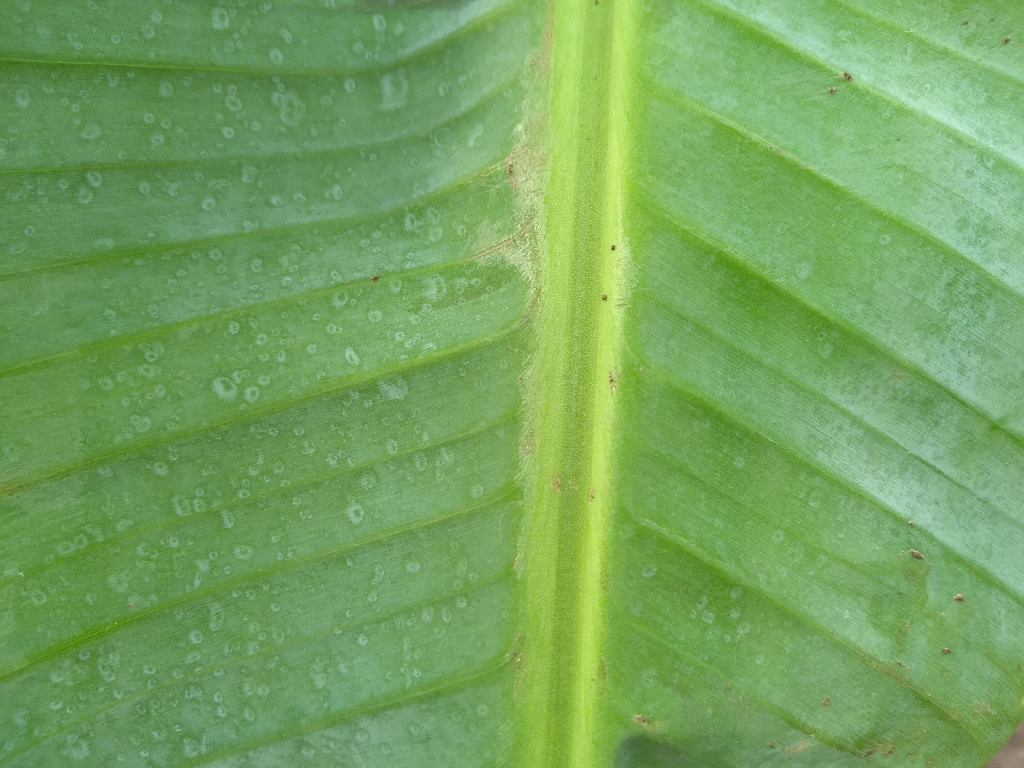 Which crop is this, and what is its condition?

banana, healthy
